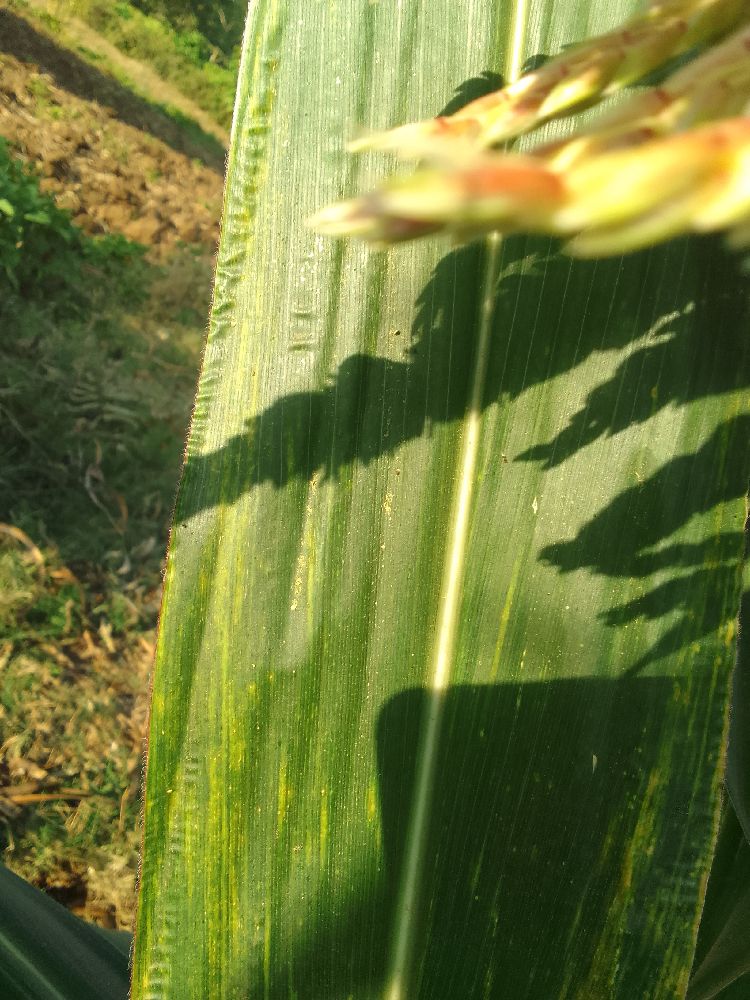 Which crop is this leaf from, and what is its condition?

maize, maize lethal necrosis
